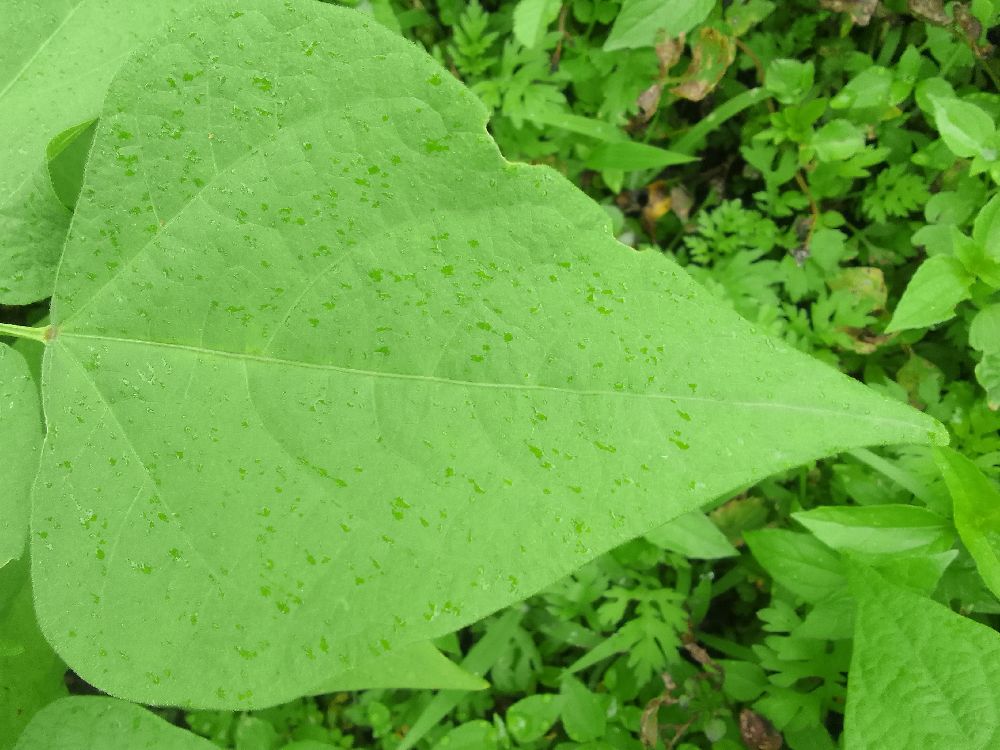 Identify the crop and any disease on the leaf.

common bean, healthy
